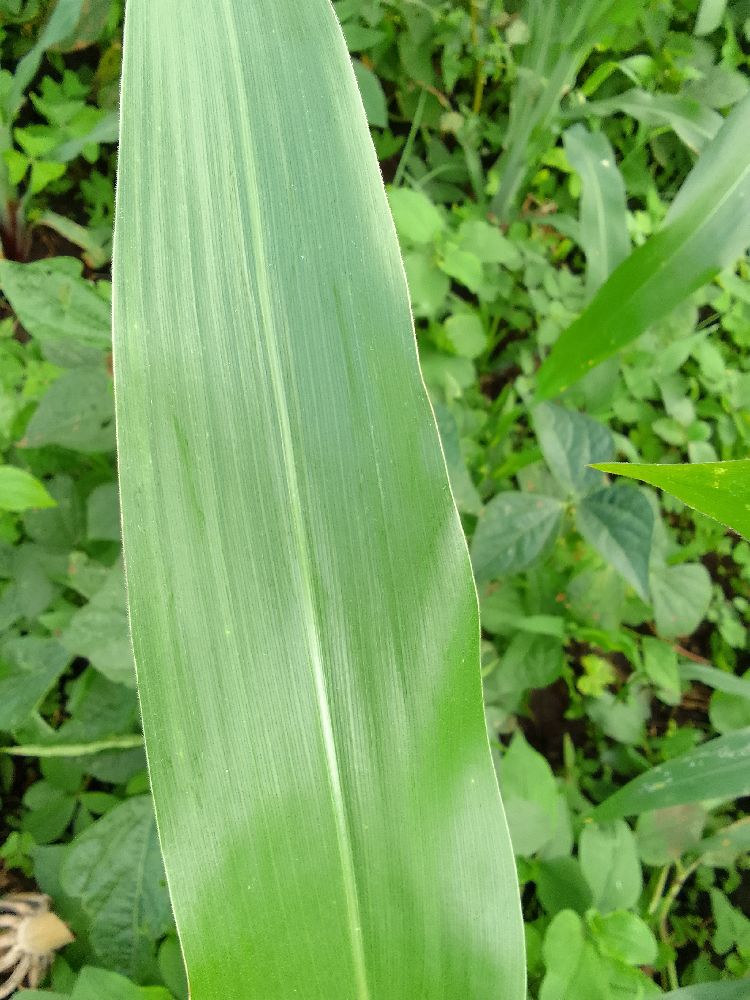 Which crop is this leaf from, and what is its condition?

maize, healthy
